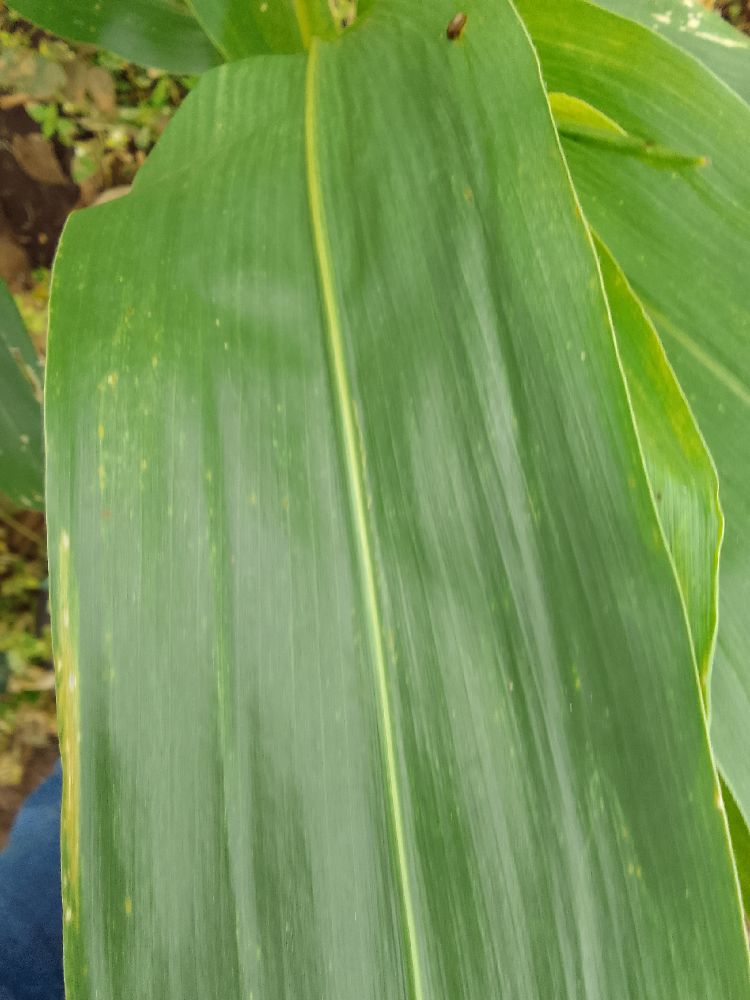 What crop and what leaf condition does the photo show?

maize, healthy
